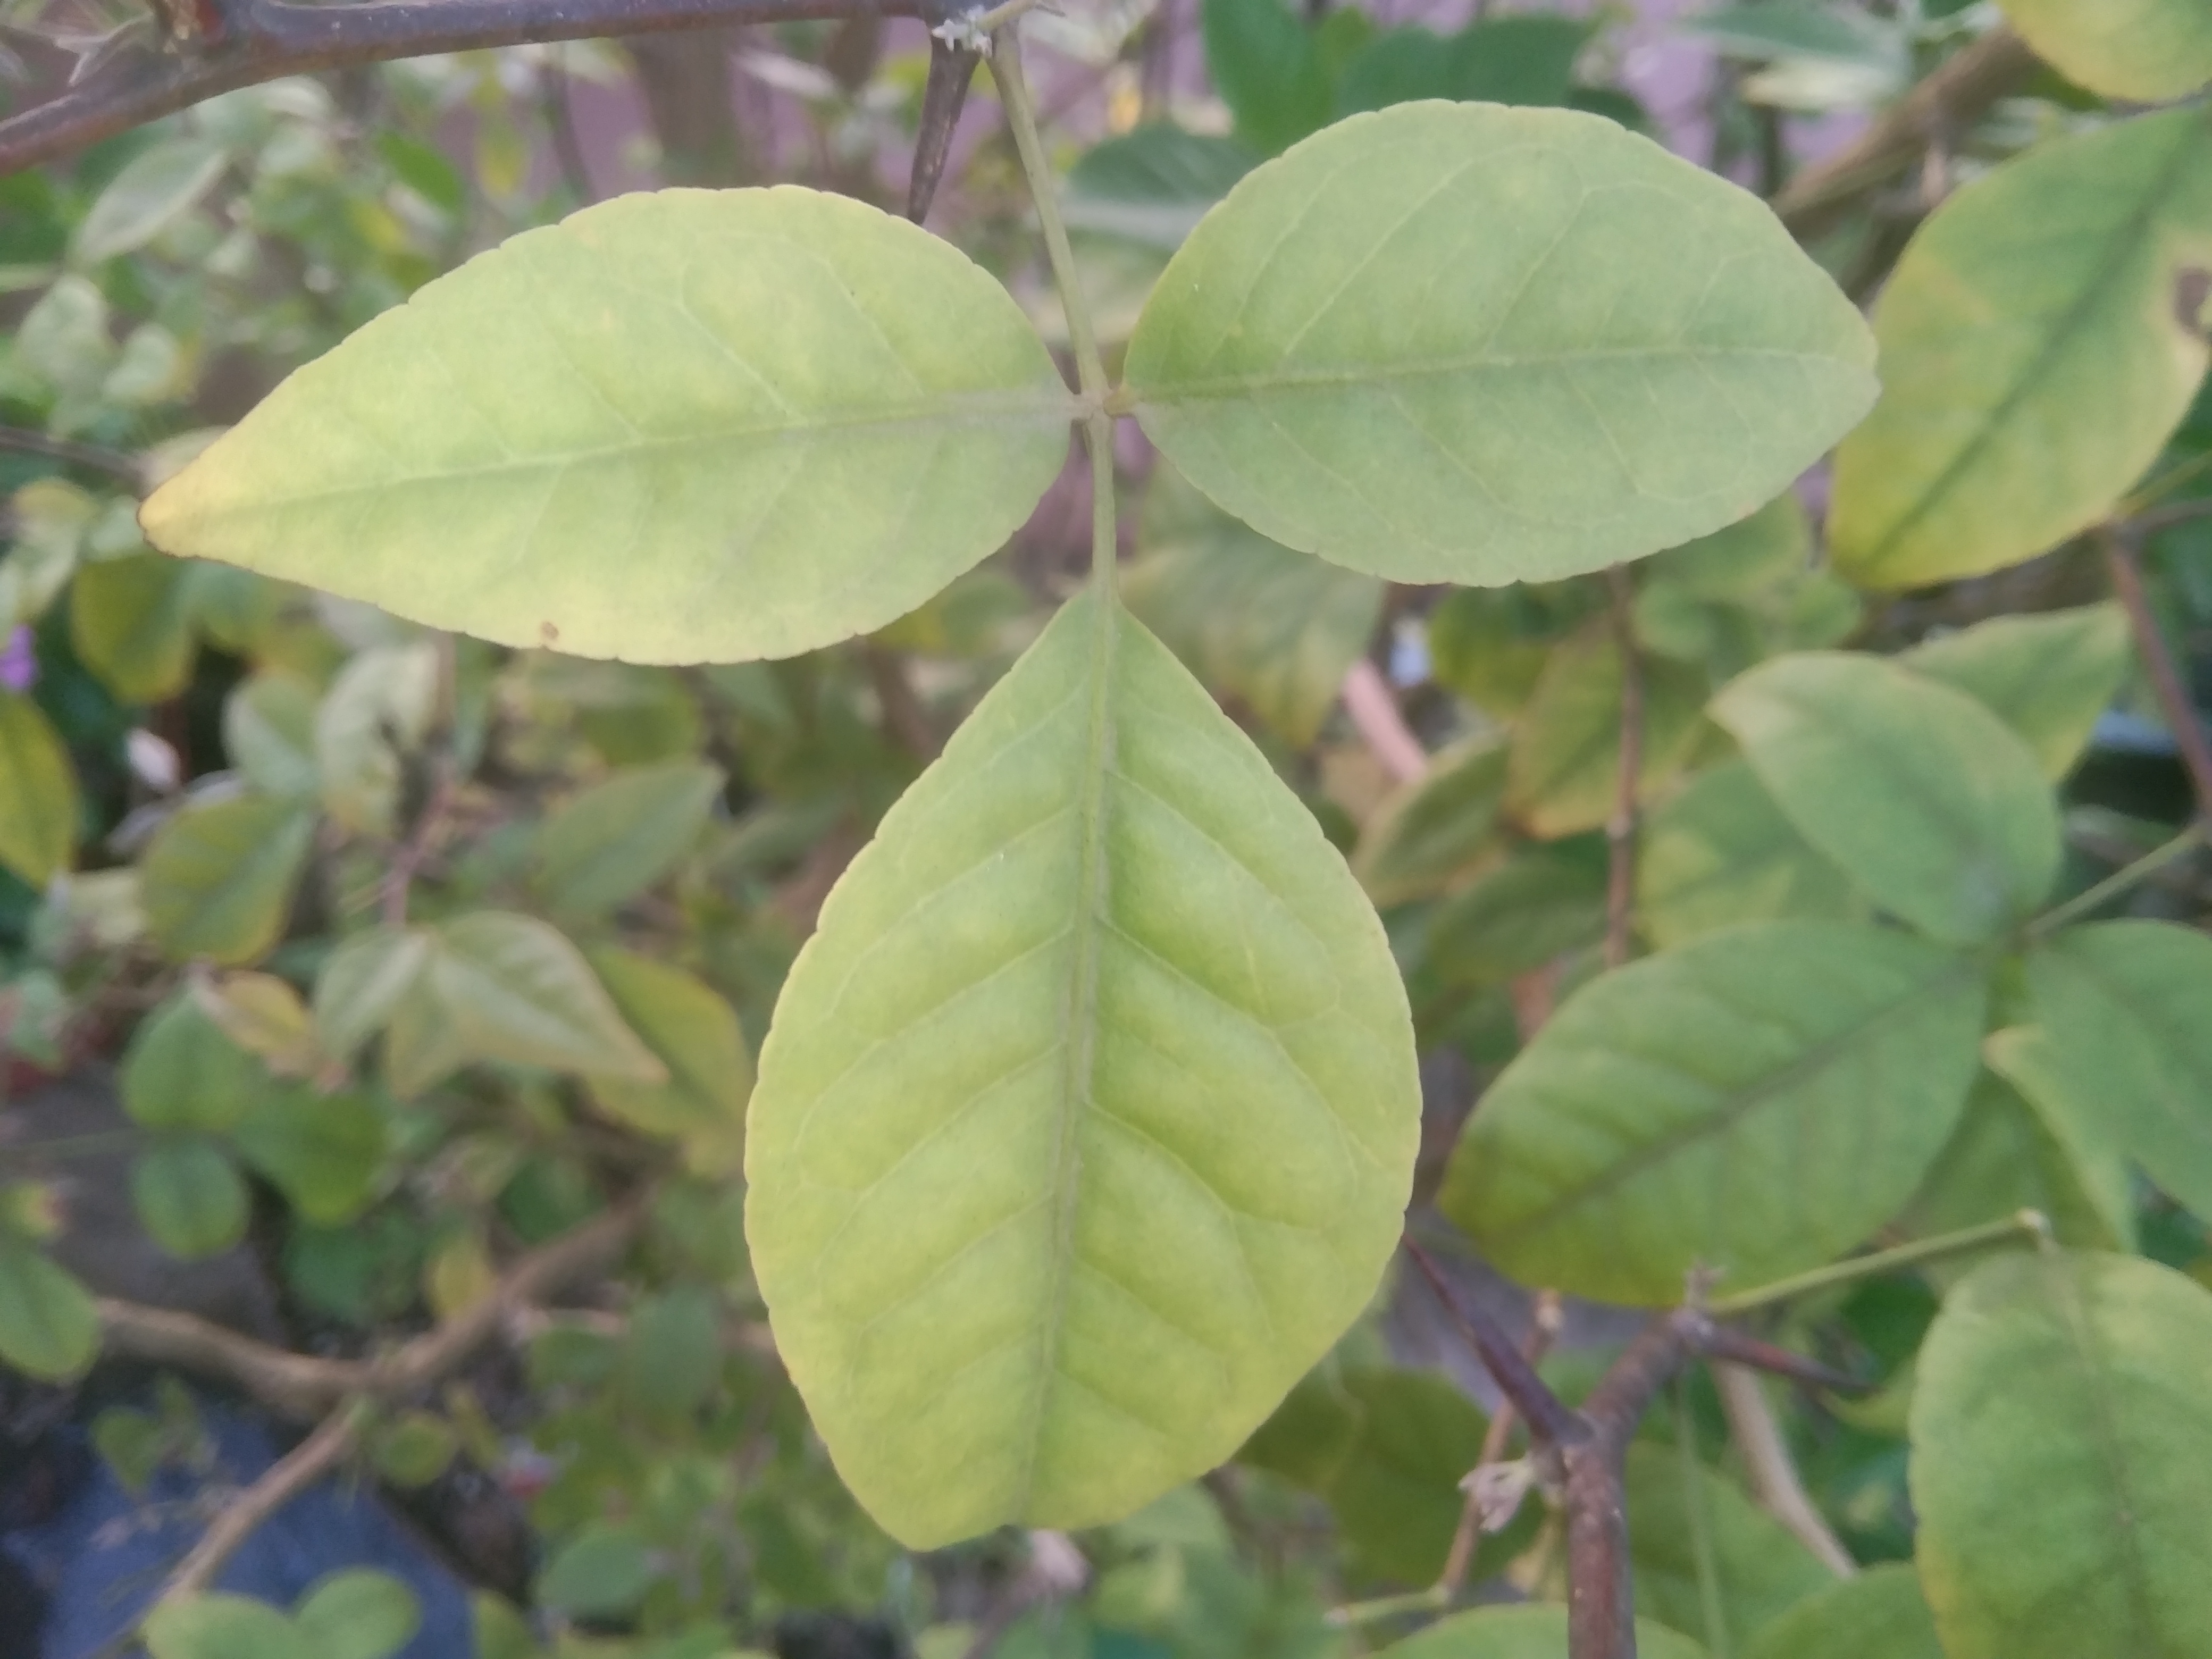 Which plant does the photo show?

wood apple
